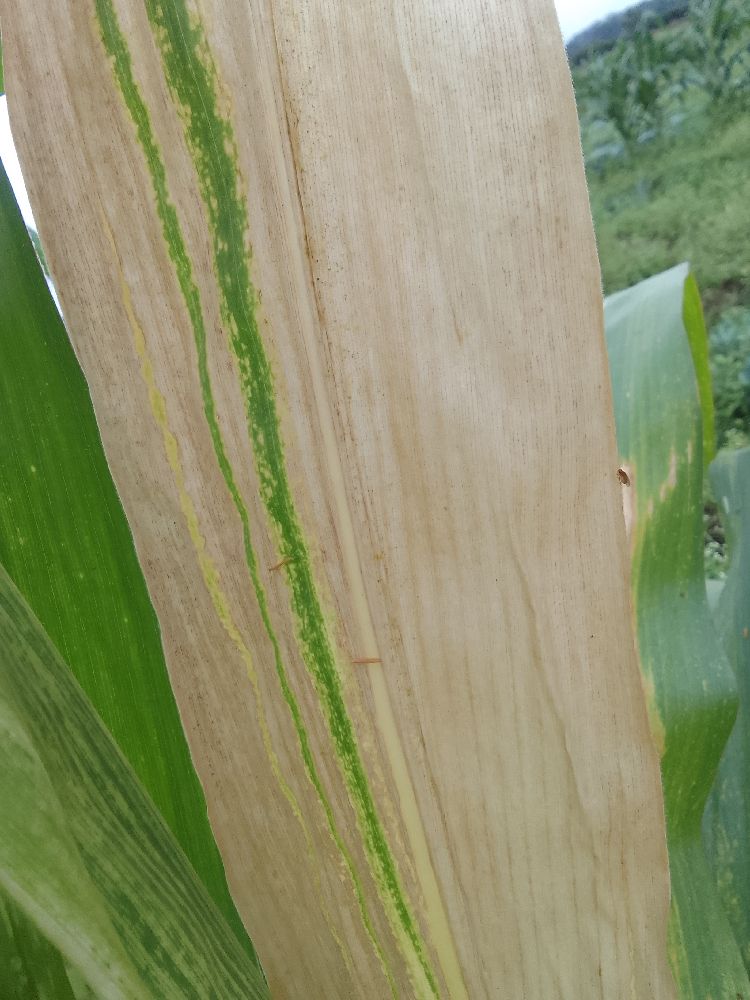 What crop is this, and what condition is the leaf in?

maize, maize lethal necrosis
